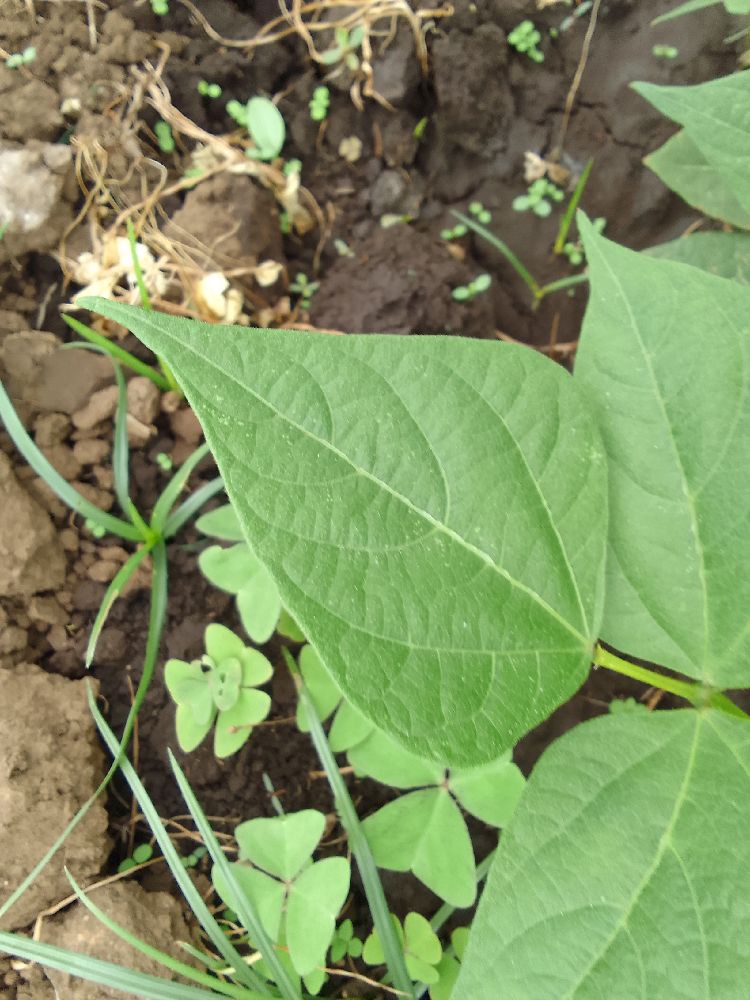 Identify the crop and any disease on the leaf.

common bean, healthy
